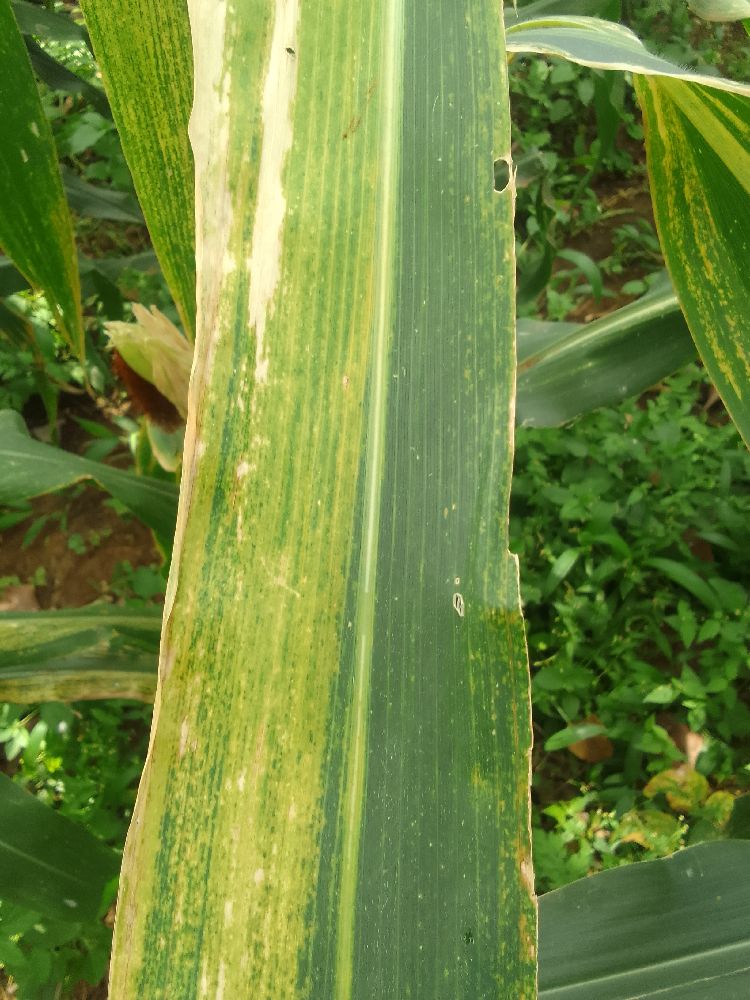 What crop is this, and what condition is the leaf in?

maize, maize lethal necrosis
